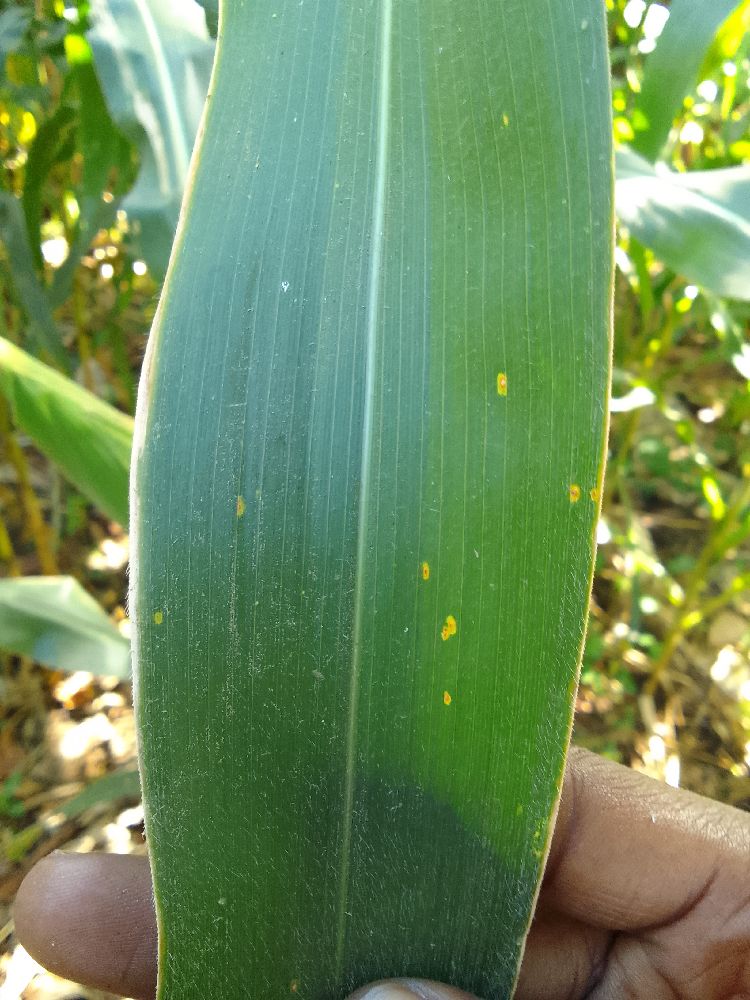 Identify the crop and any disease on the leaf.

maize, healthy
